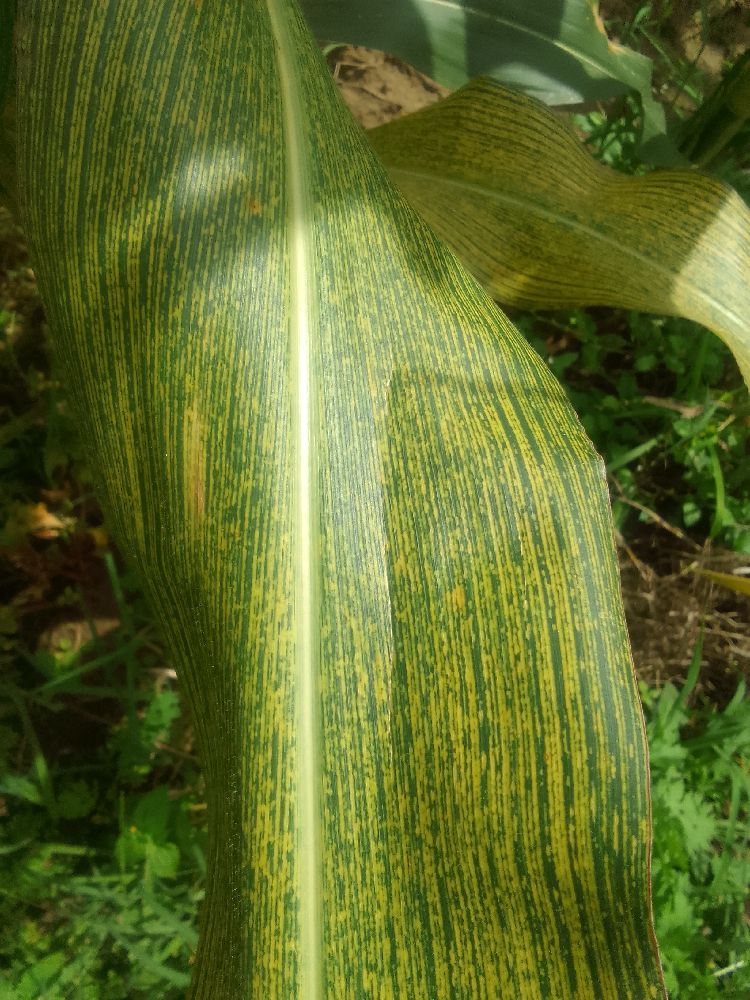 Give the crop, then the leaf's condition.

maize, maize streak virus
